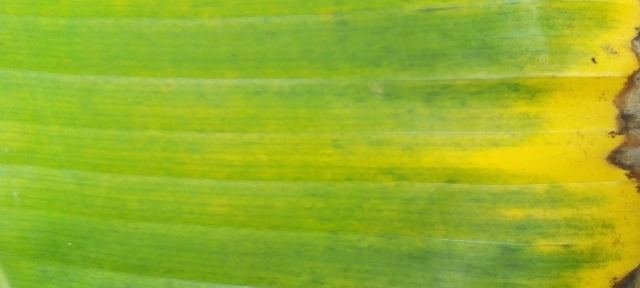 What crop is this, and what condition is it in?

banana, fusarium wilt race 1
